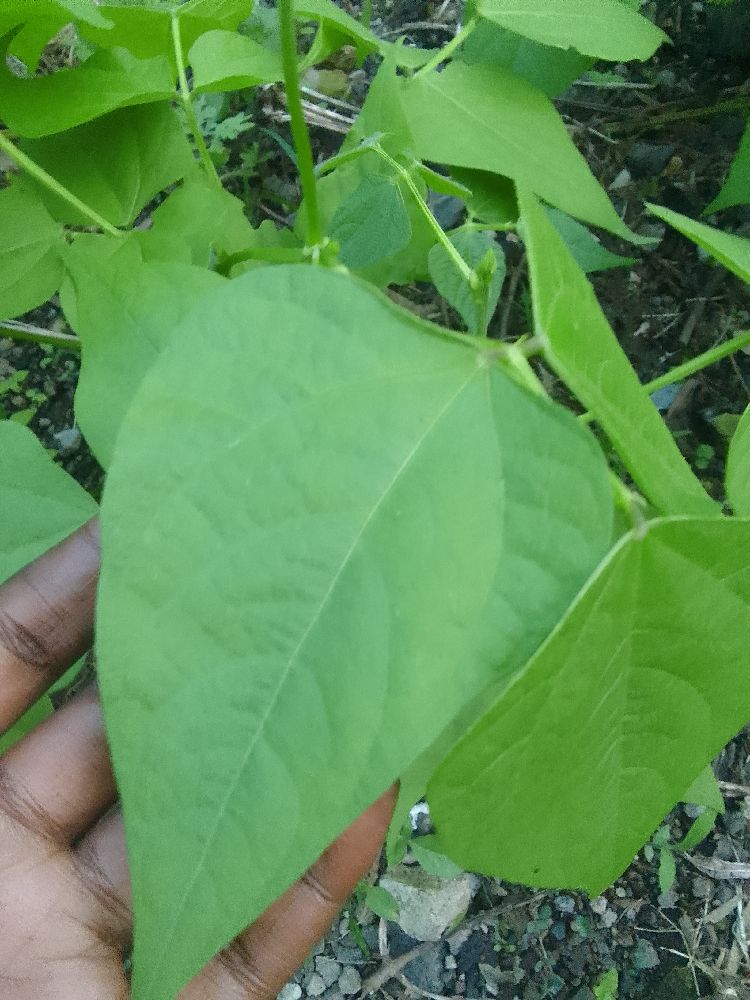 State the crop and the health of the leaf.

common bean, healthy
